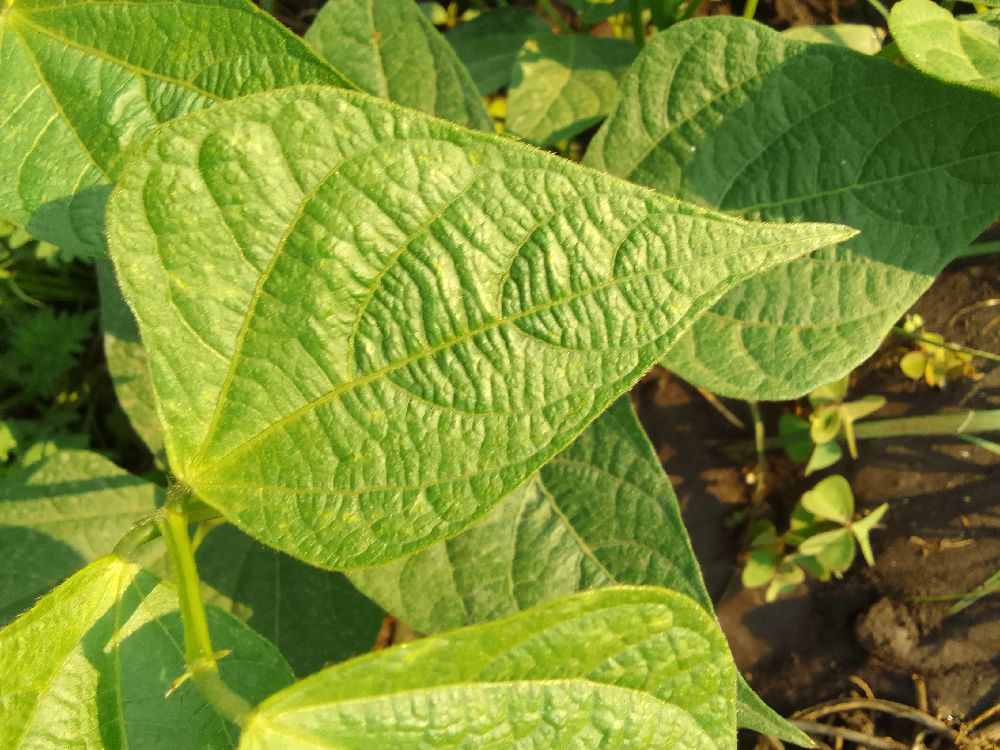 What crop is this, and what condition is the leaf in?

common bean, healthy
